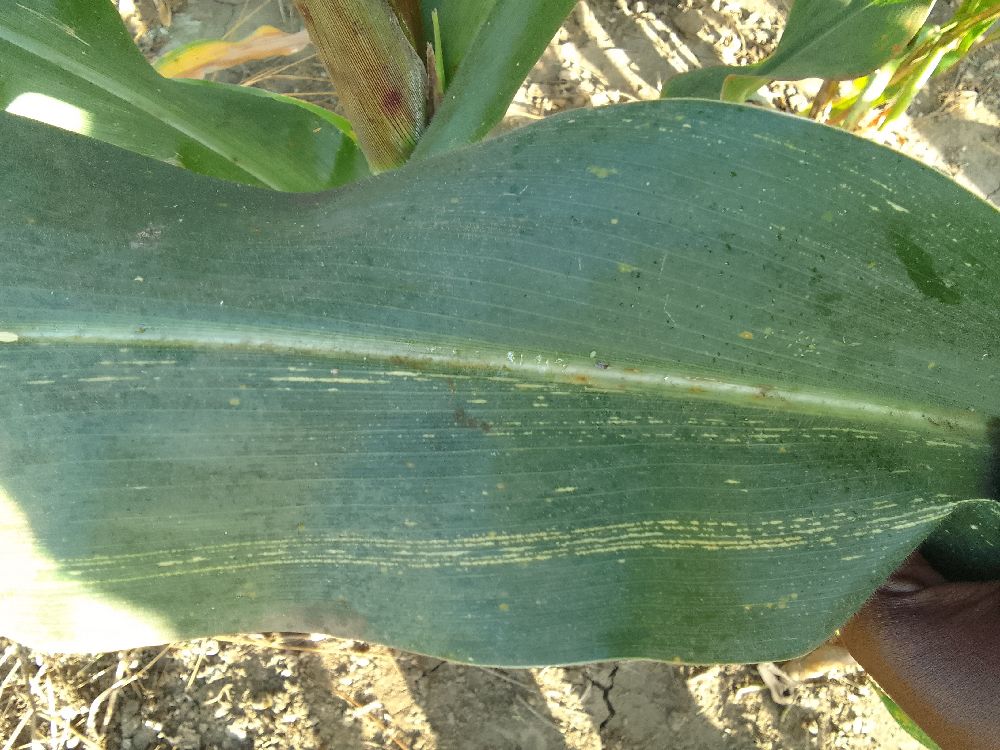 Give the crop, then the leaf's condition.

maize, maize streak virus
